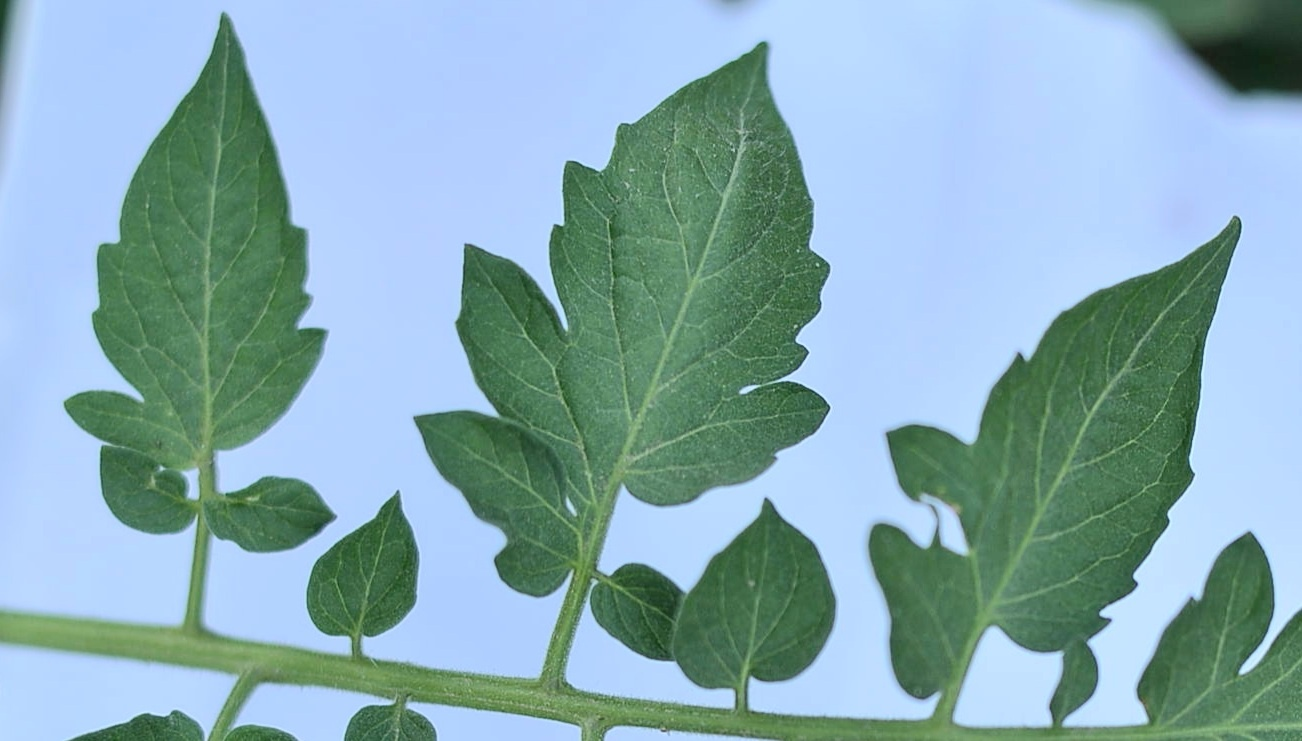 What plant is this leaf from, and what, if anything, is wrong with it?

tomato, healthy
